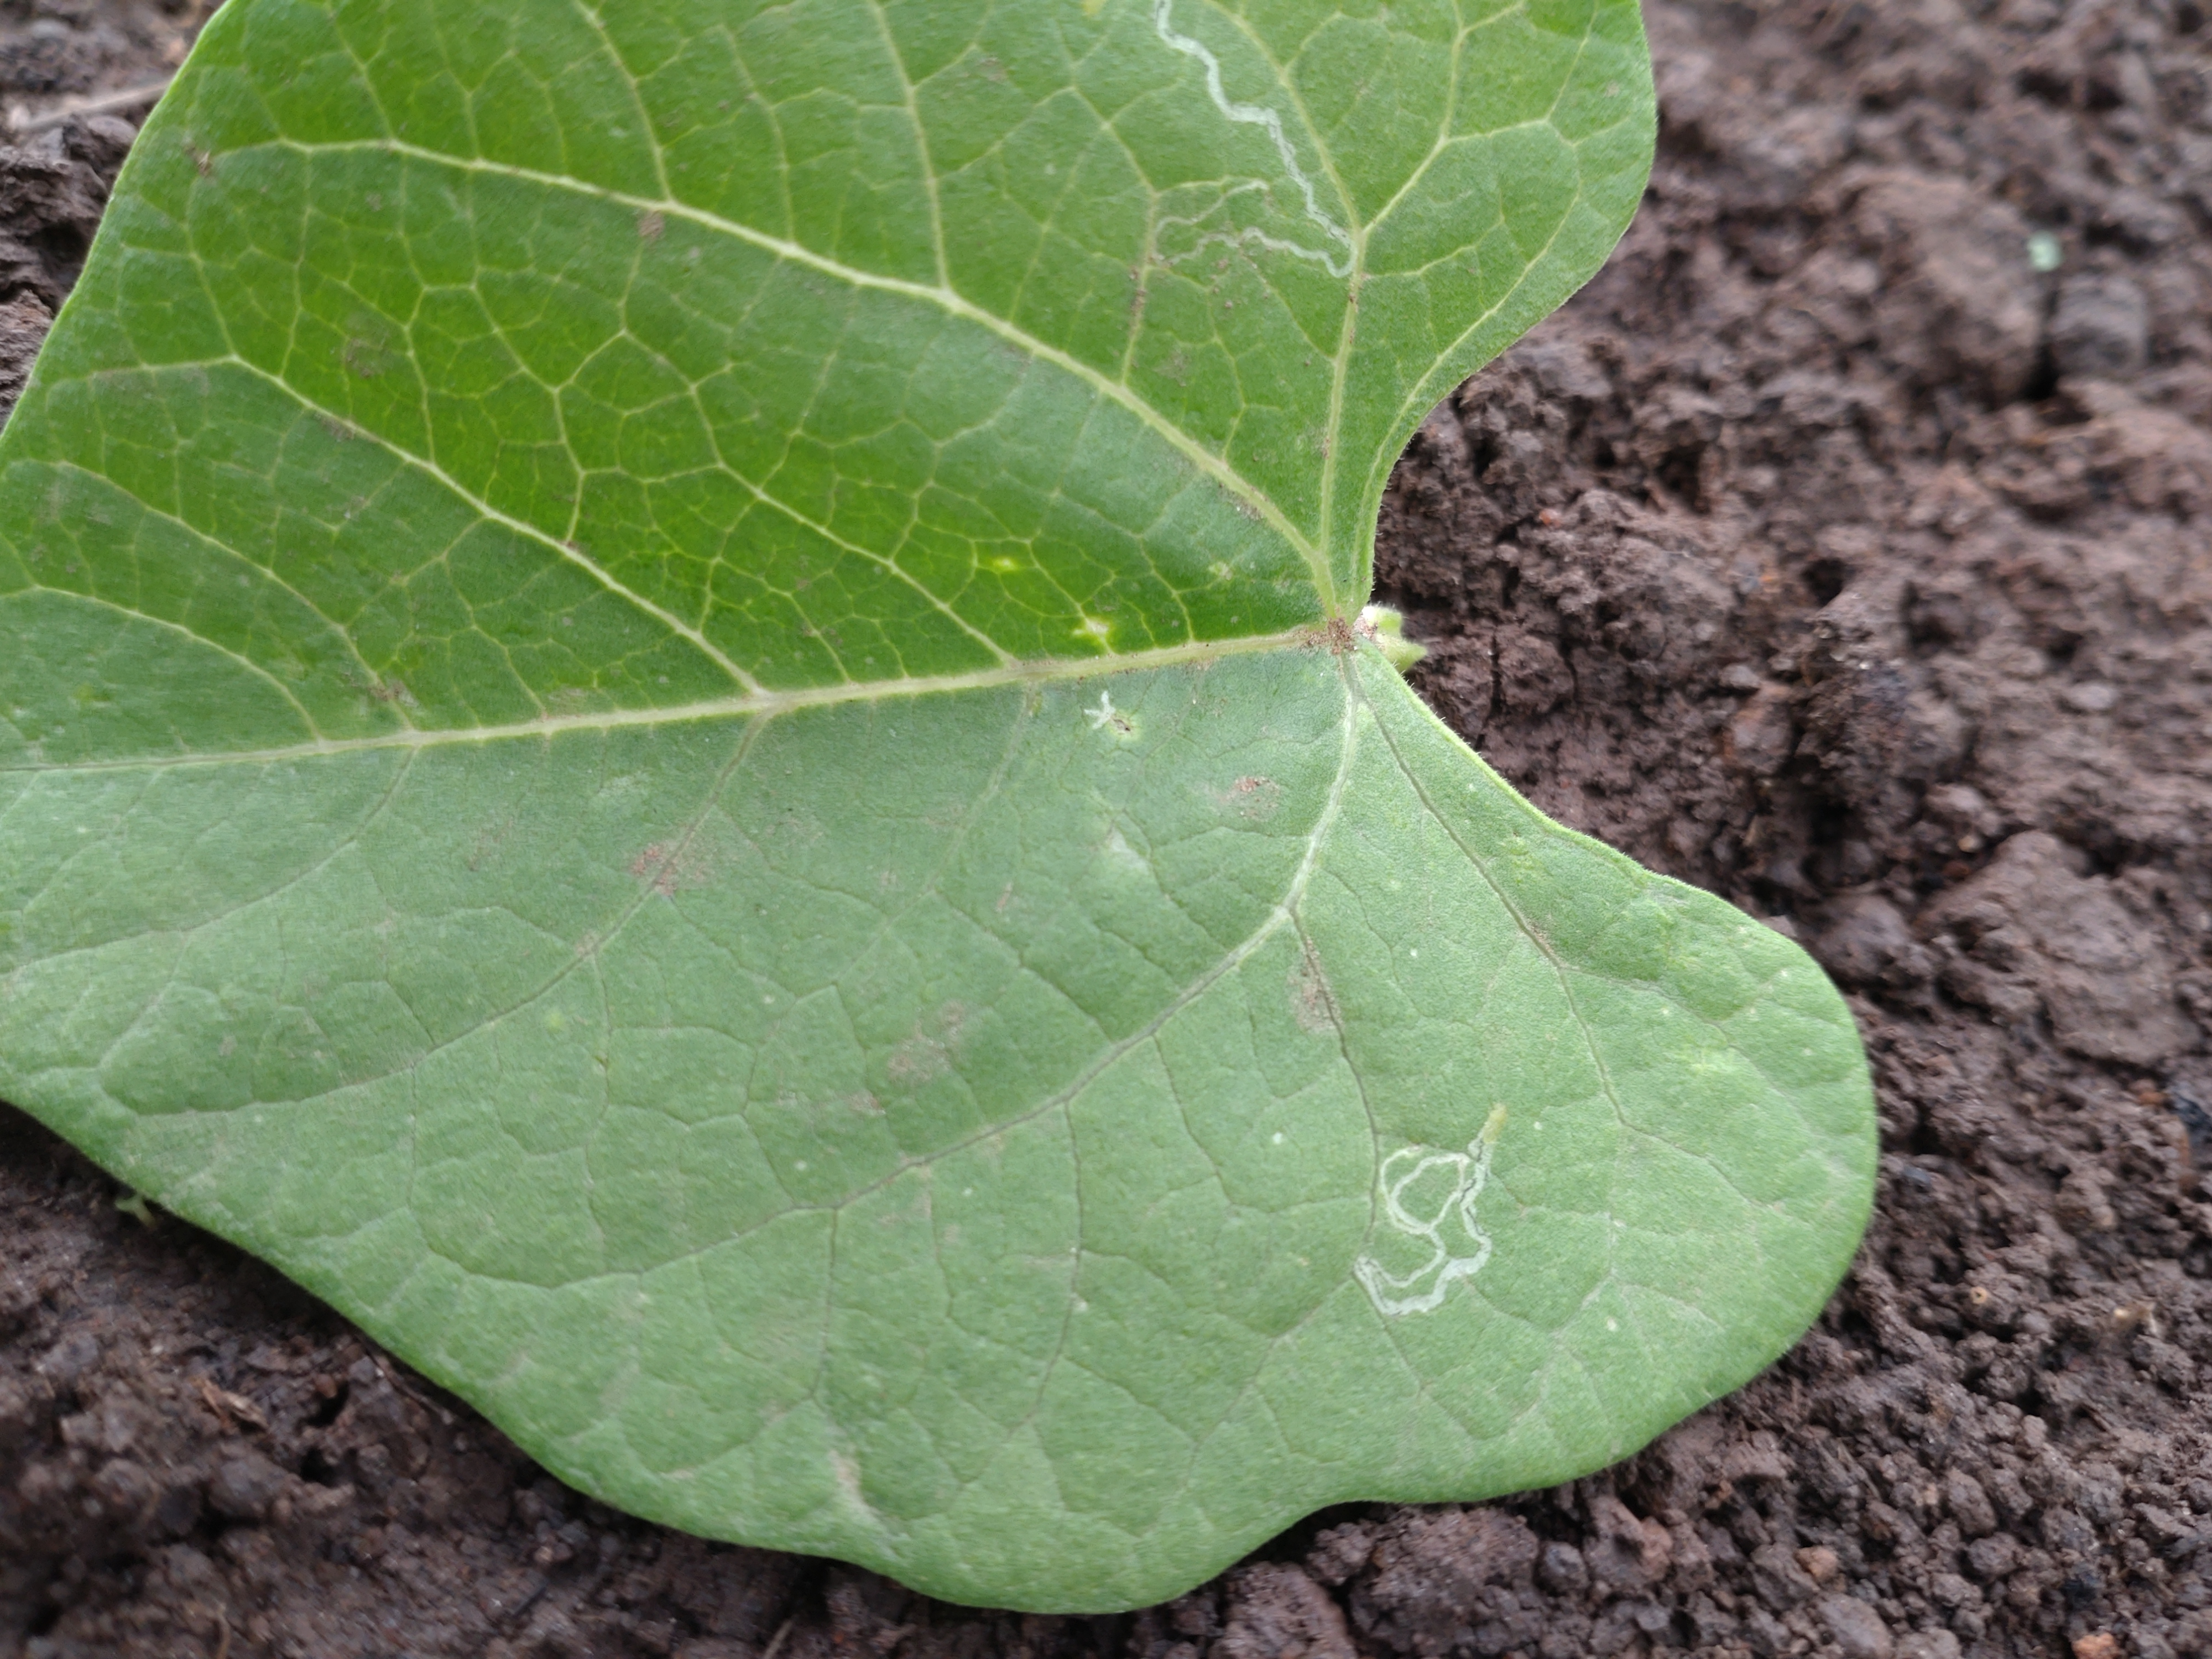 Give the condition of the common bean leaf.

healthy
